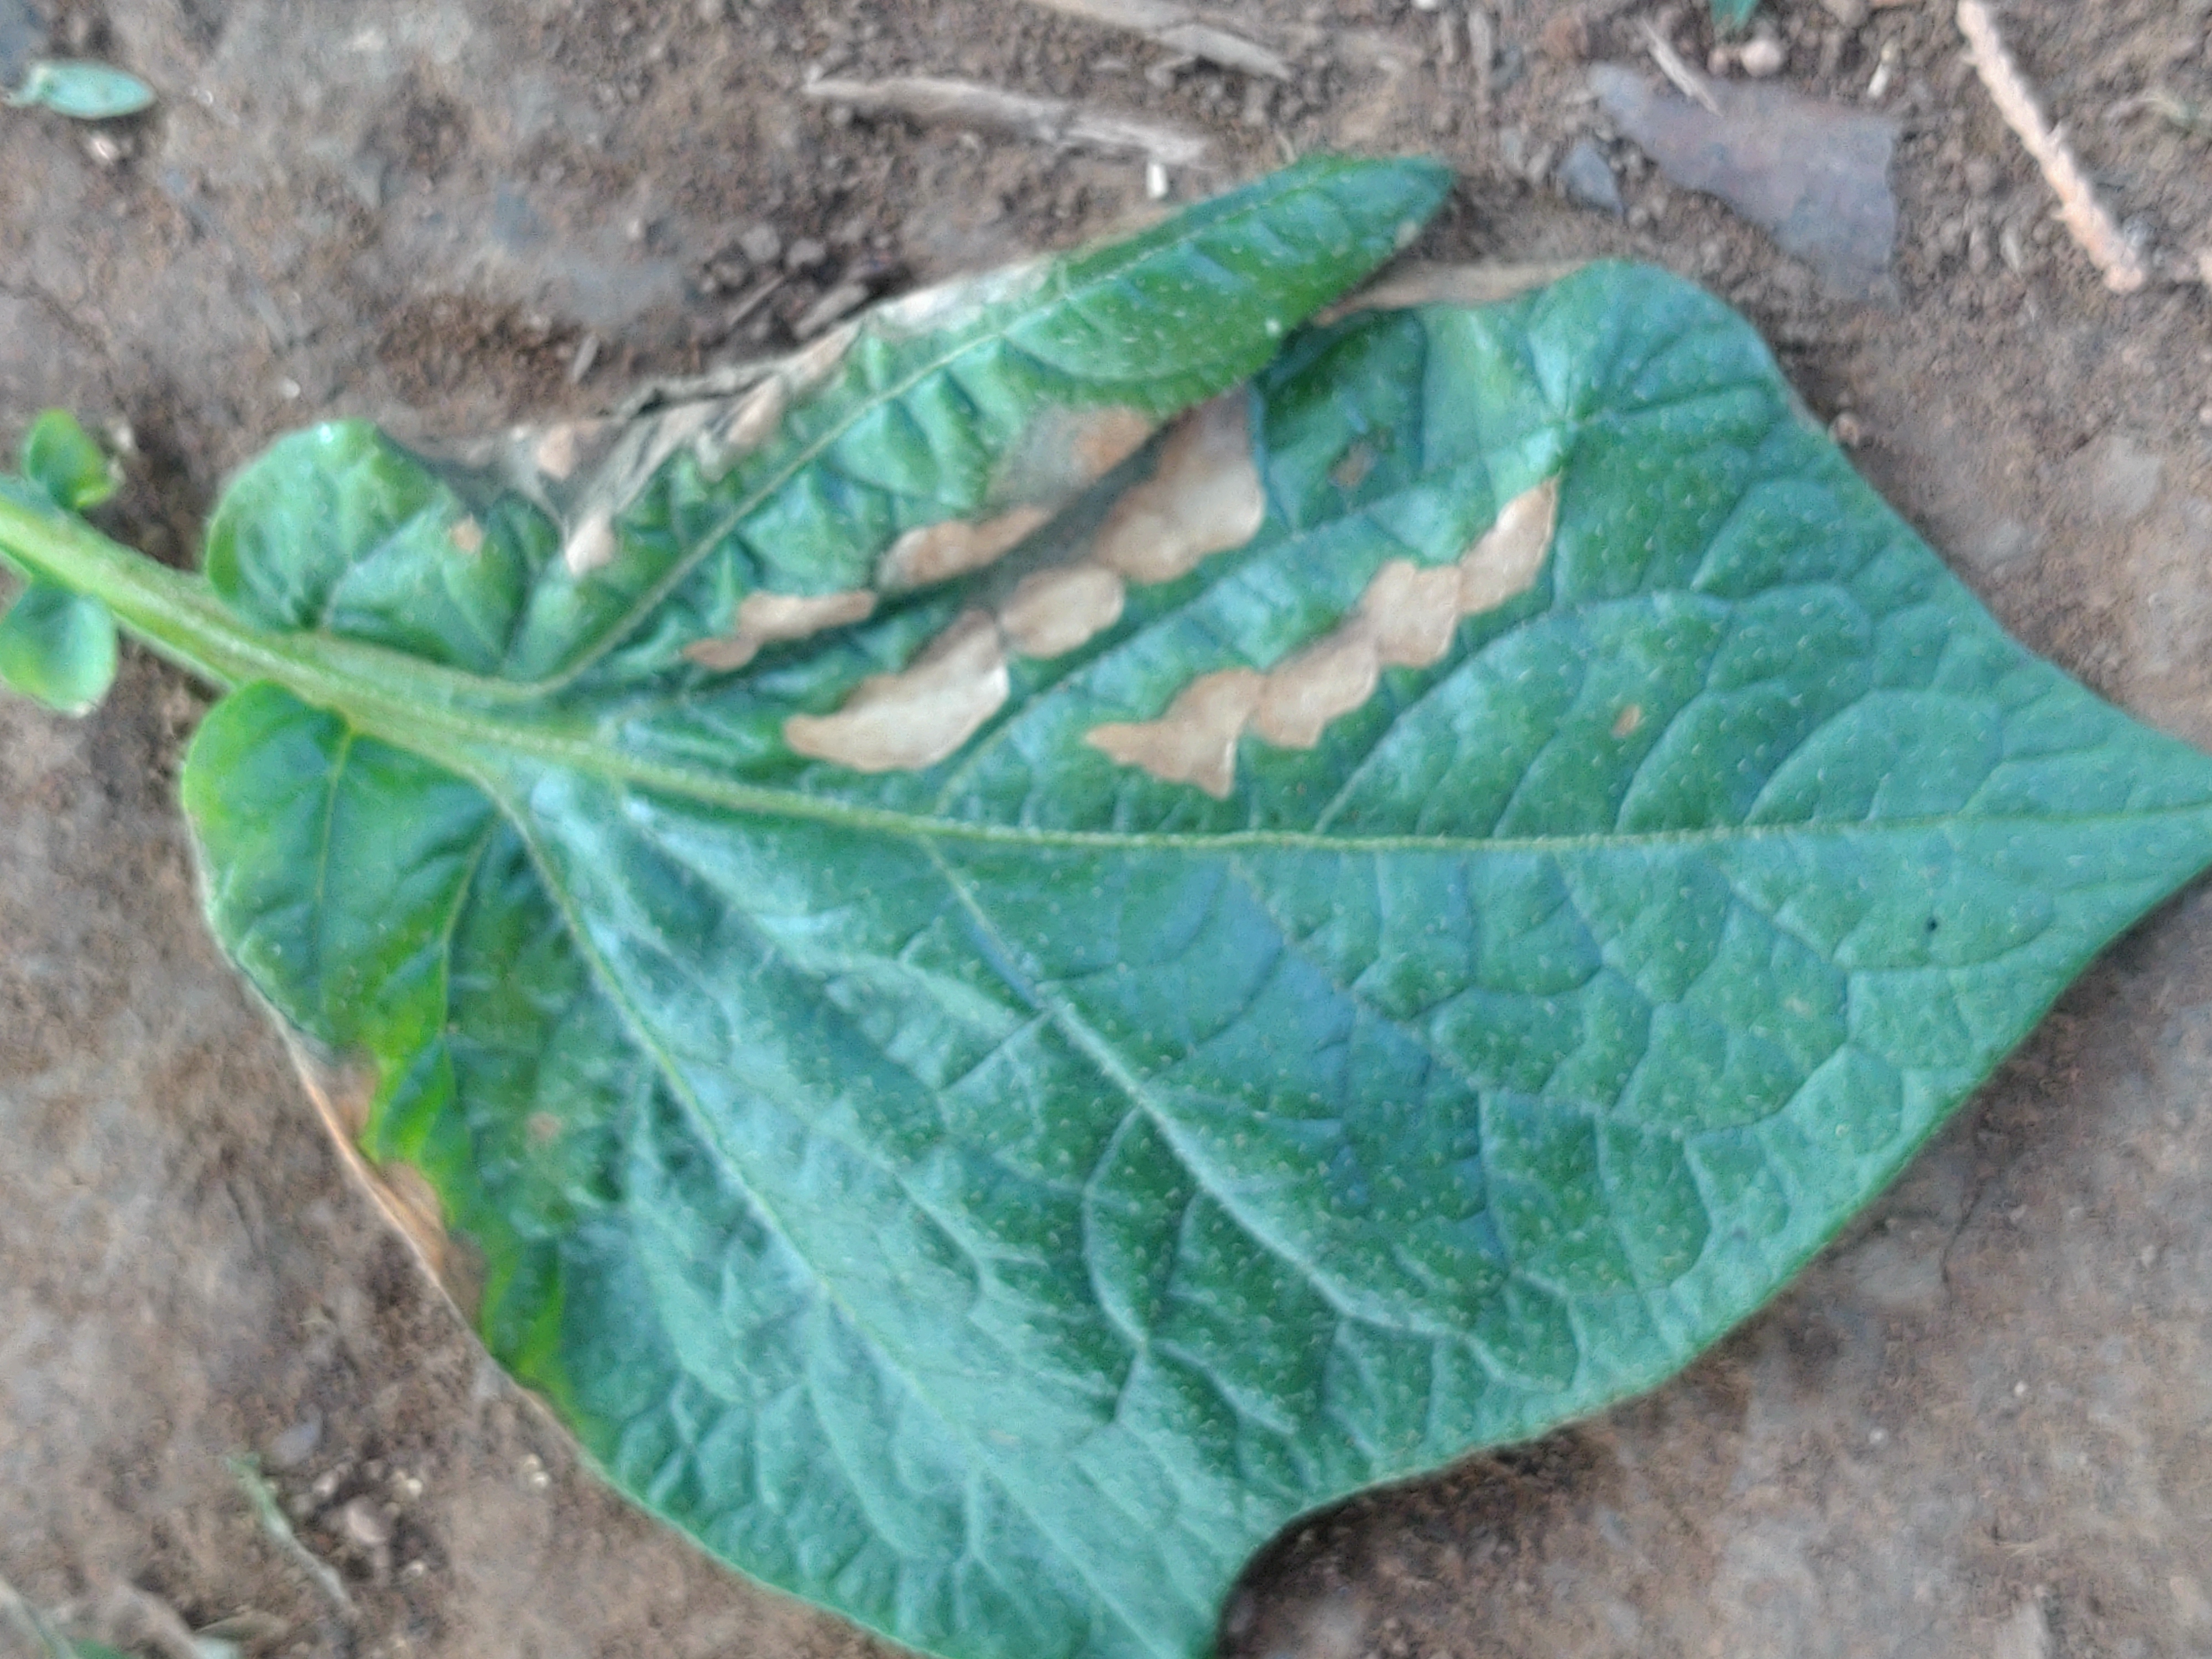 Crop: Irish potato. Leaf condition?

early blight
